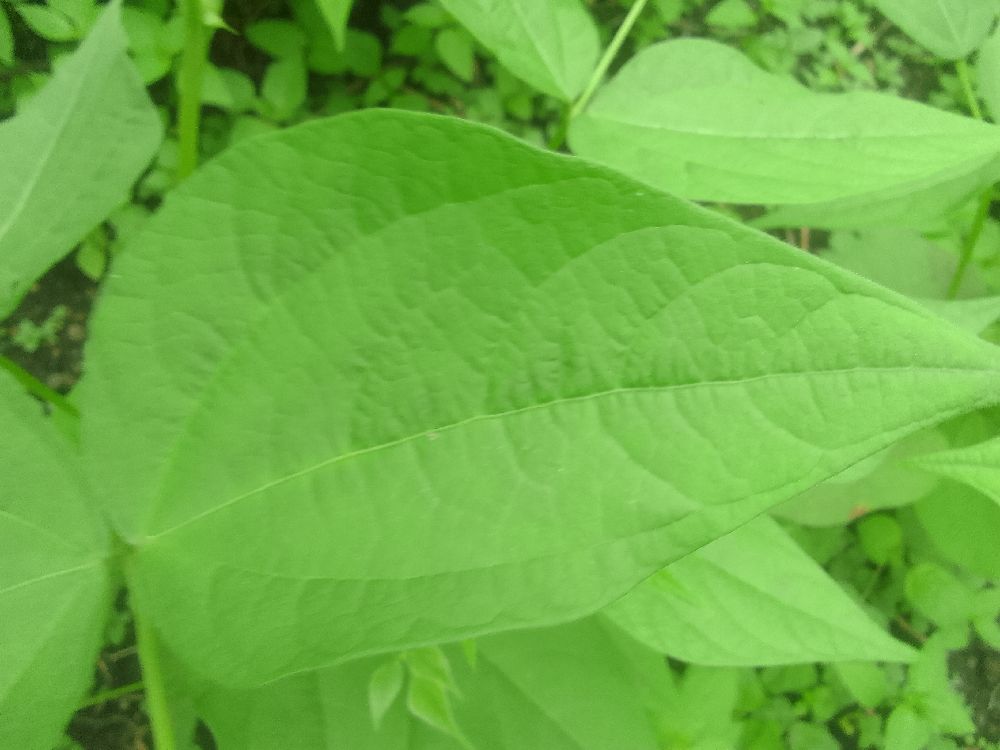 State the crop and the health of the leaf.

common bean, healthy
